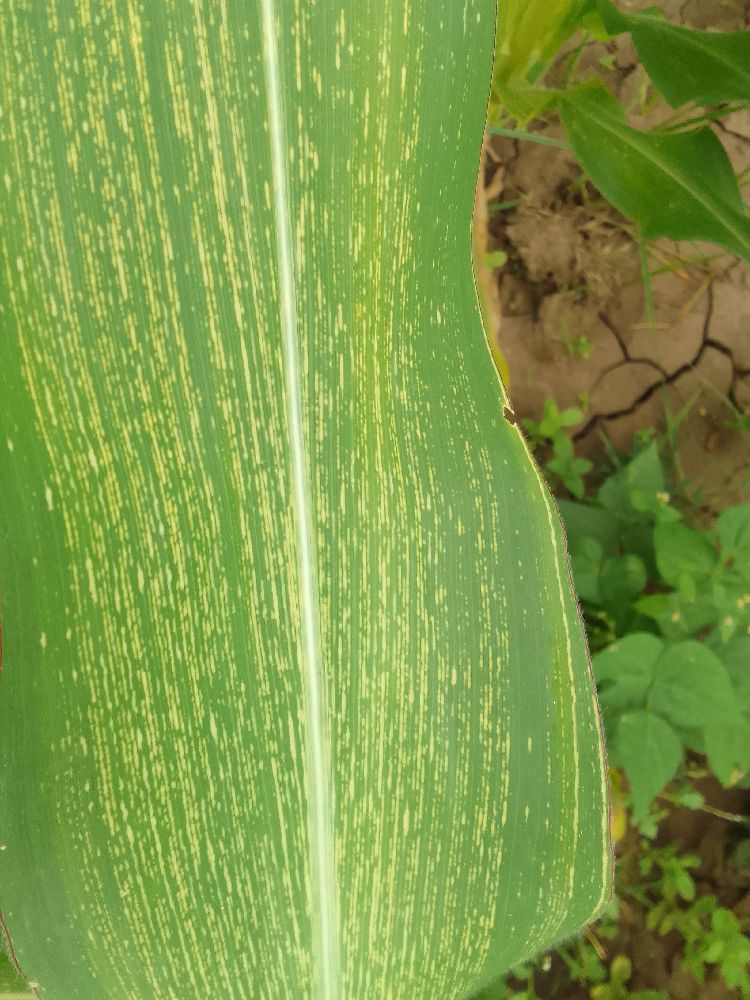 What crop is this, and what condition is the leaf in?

maize, maize streak virus
